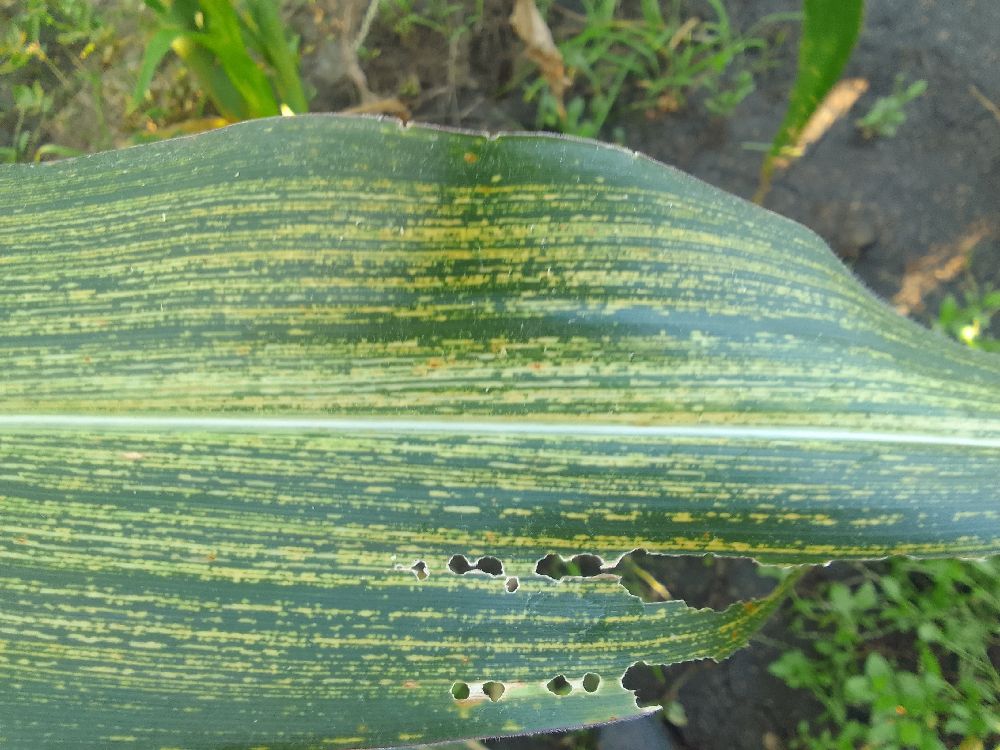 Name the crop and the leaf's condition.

maize, maize streak virus
